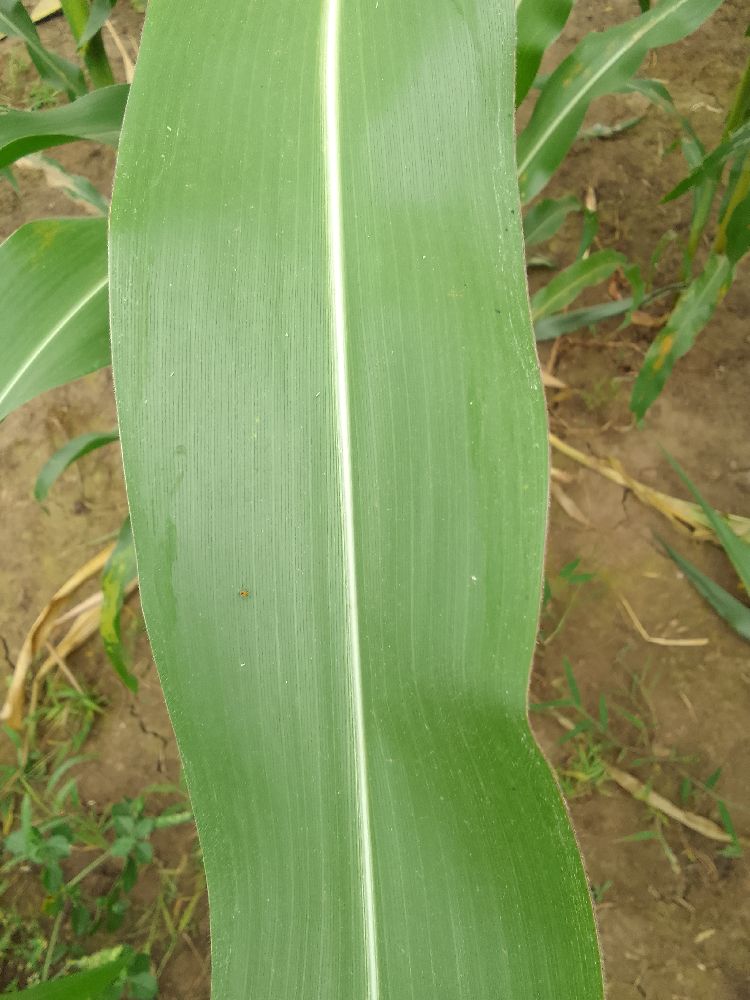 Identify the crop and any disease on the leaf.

maize, healthy
